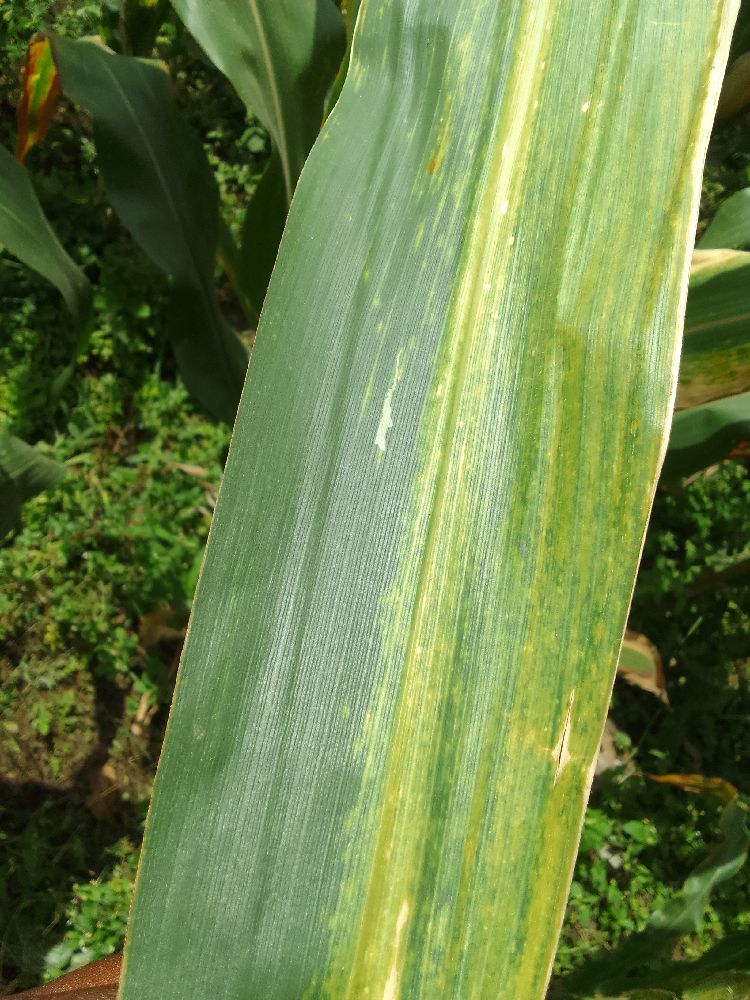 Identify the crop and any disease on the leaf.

maize, maize lethal necrosis
